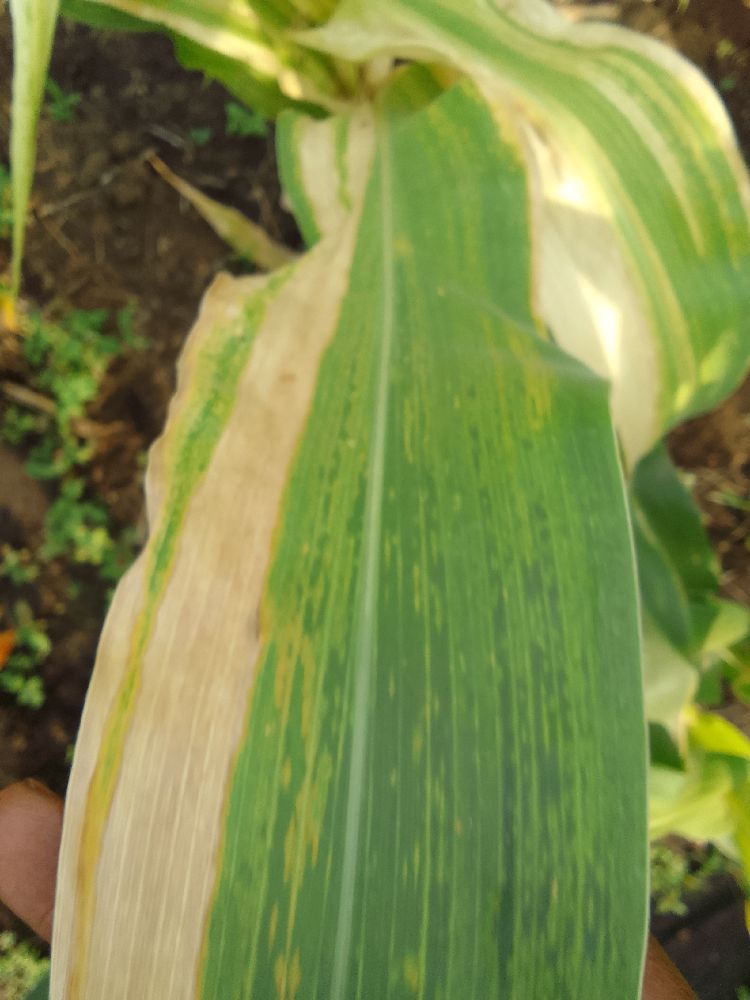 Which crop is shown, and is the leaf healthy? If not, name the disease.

maize, maize lethal necrosis
